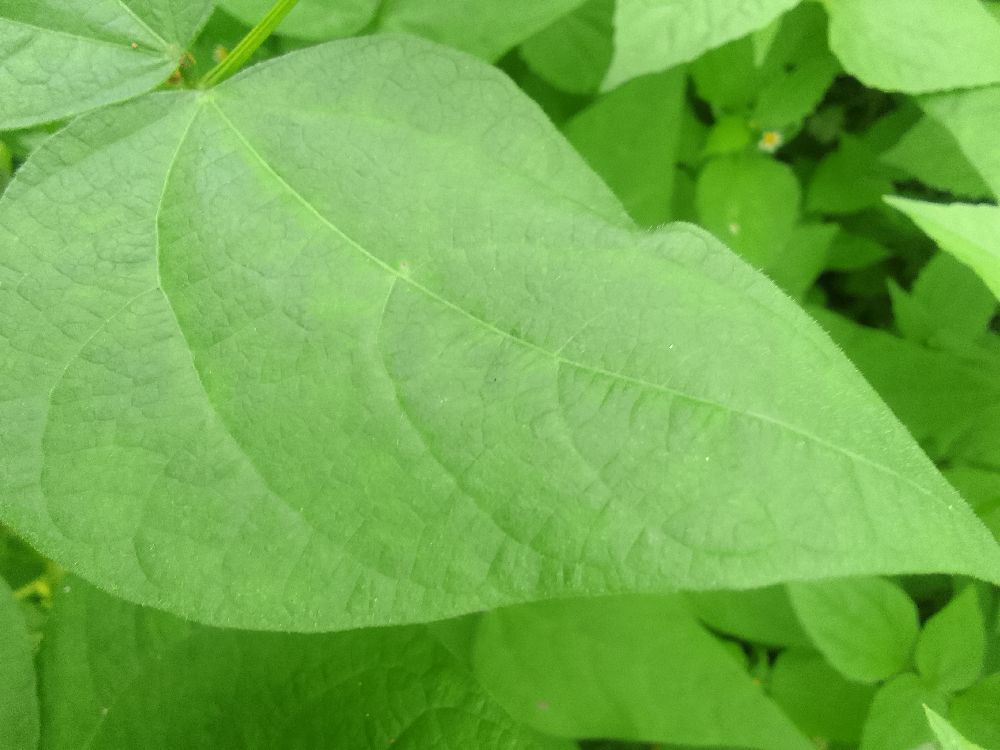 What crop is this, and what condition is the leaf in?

common bean, healthy
